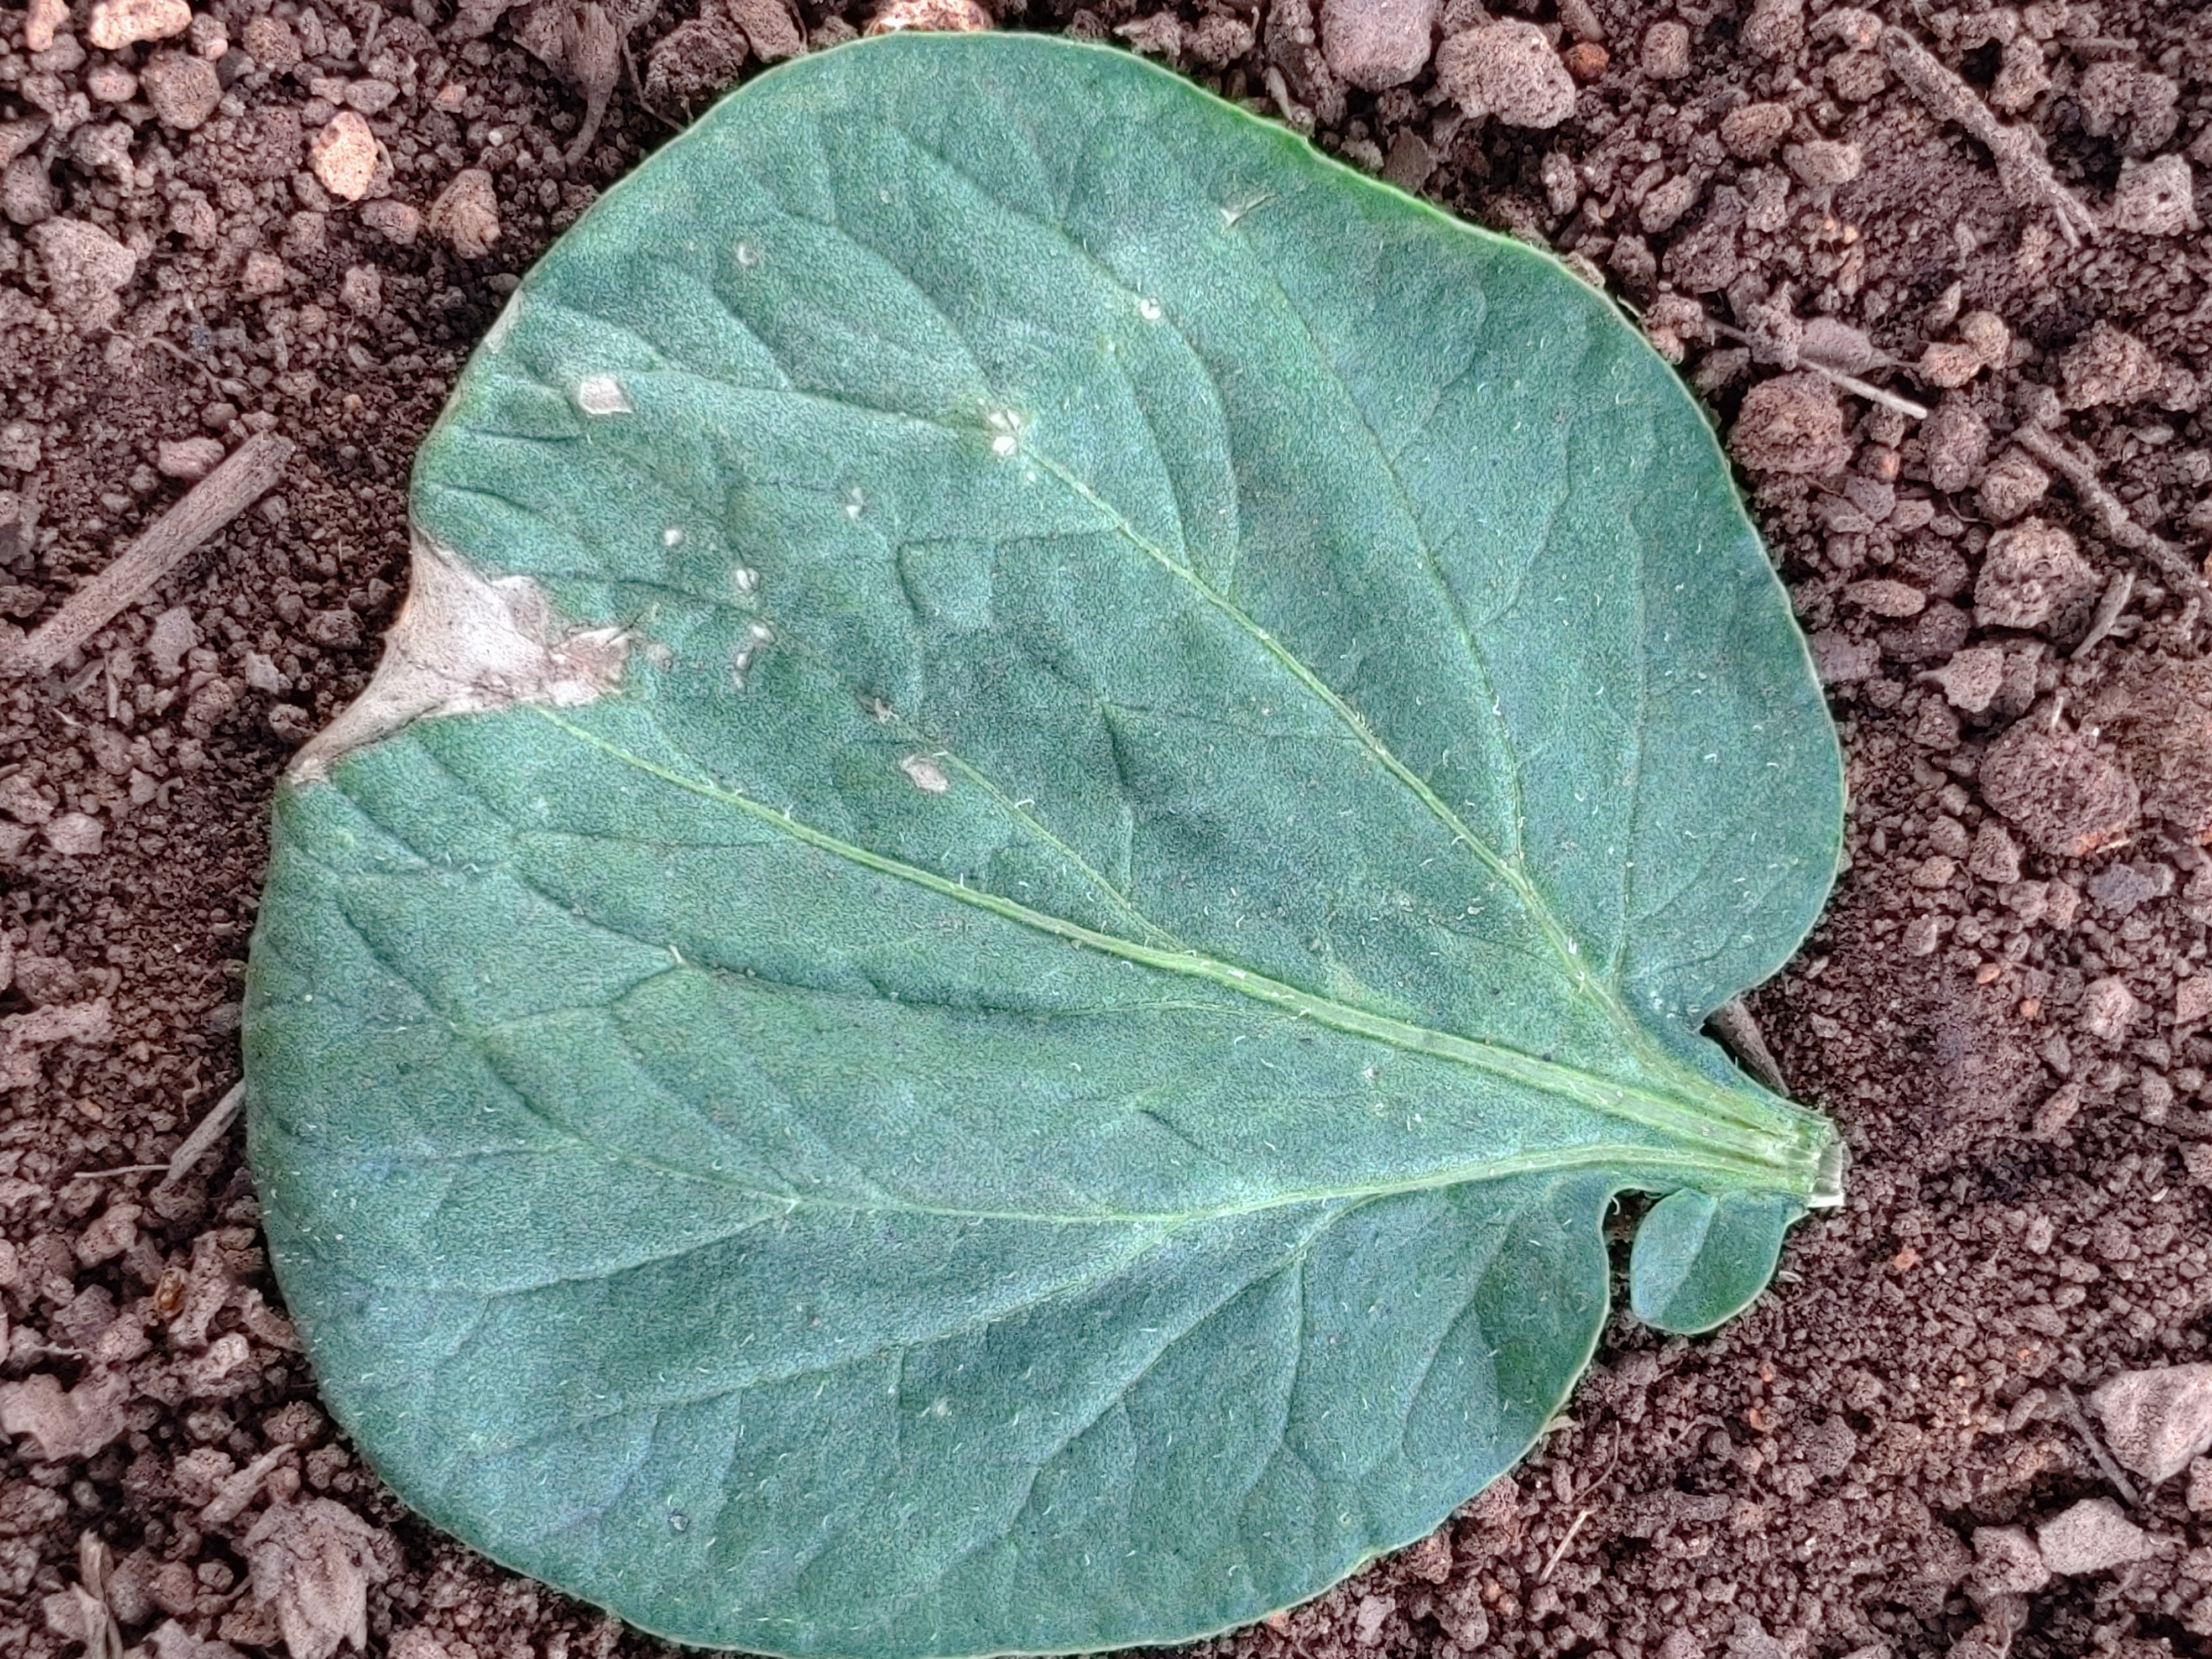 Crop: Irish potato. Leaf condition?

early blight
